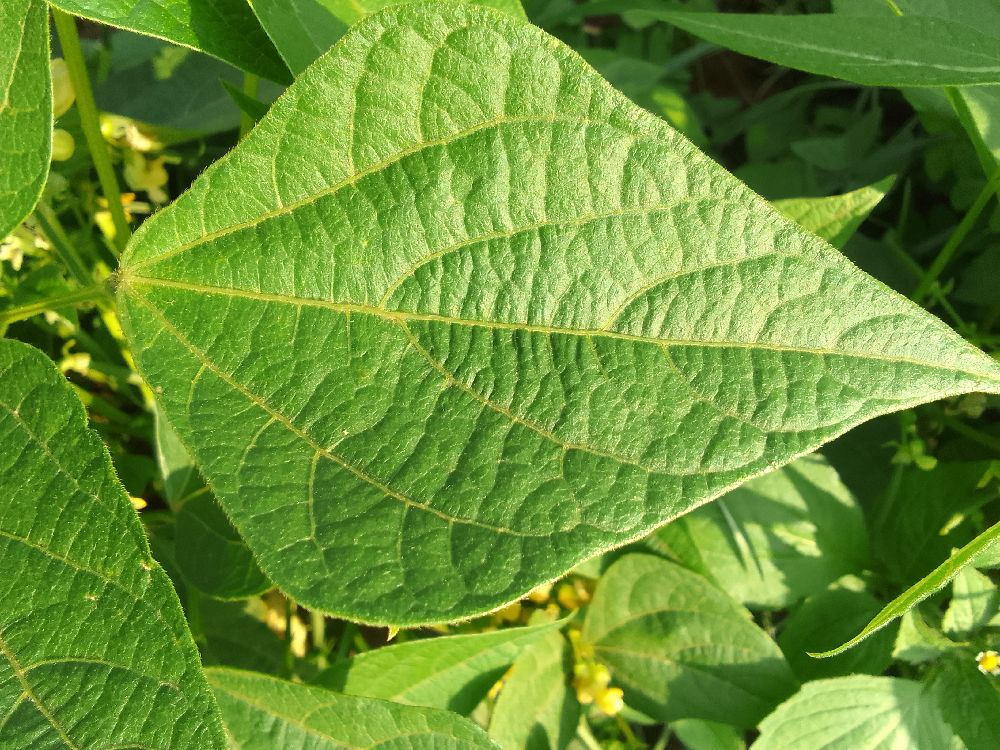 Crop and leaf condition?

common bean, healthy
